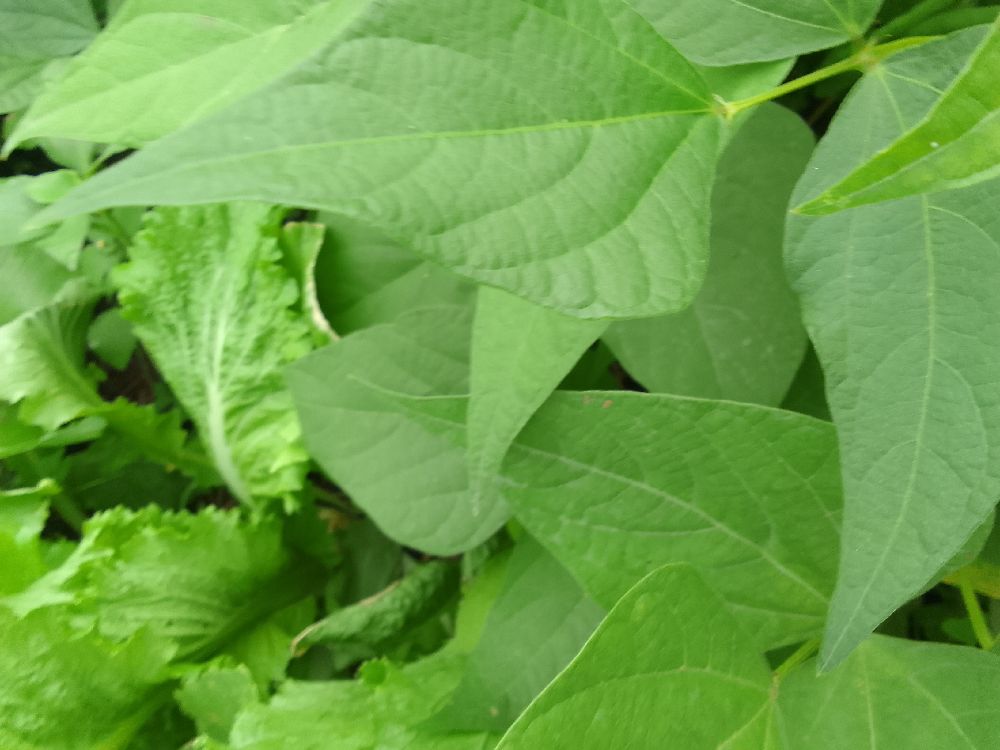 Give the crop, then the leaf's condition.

common bean, healthy
